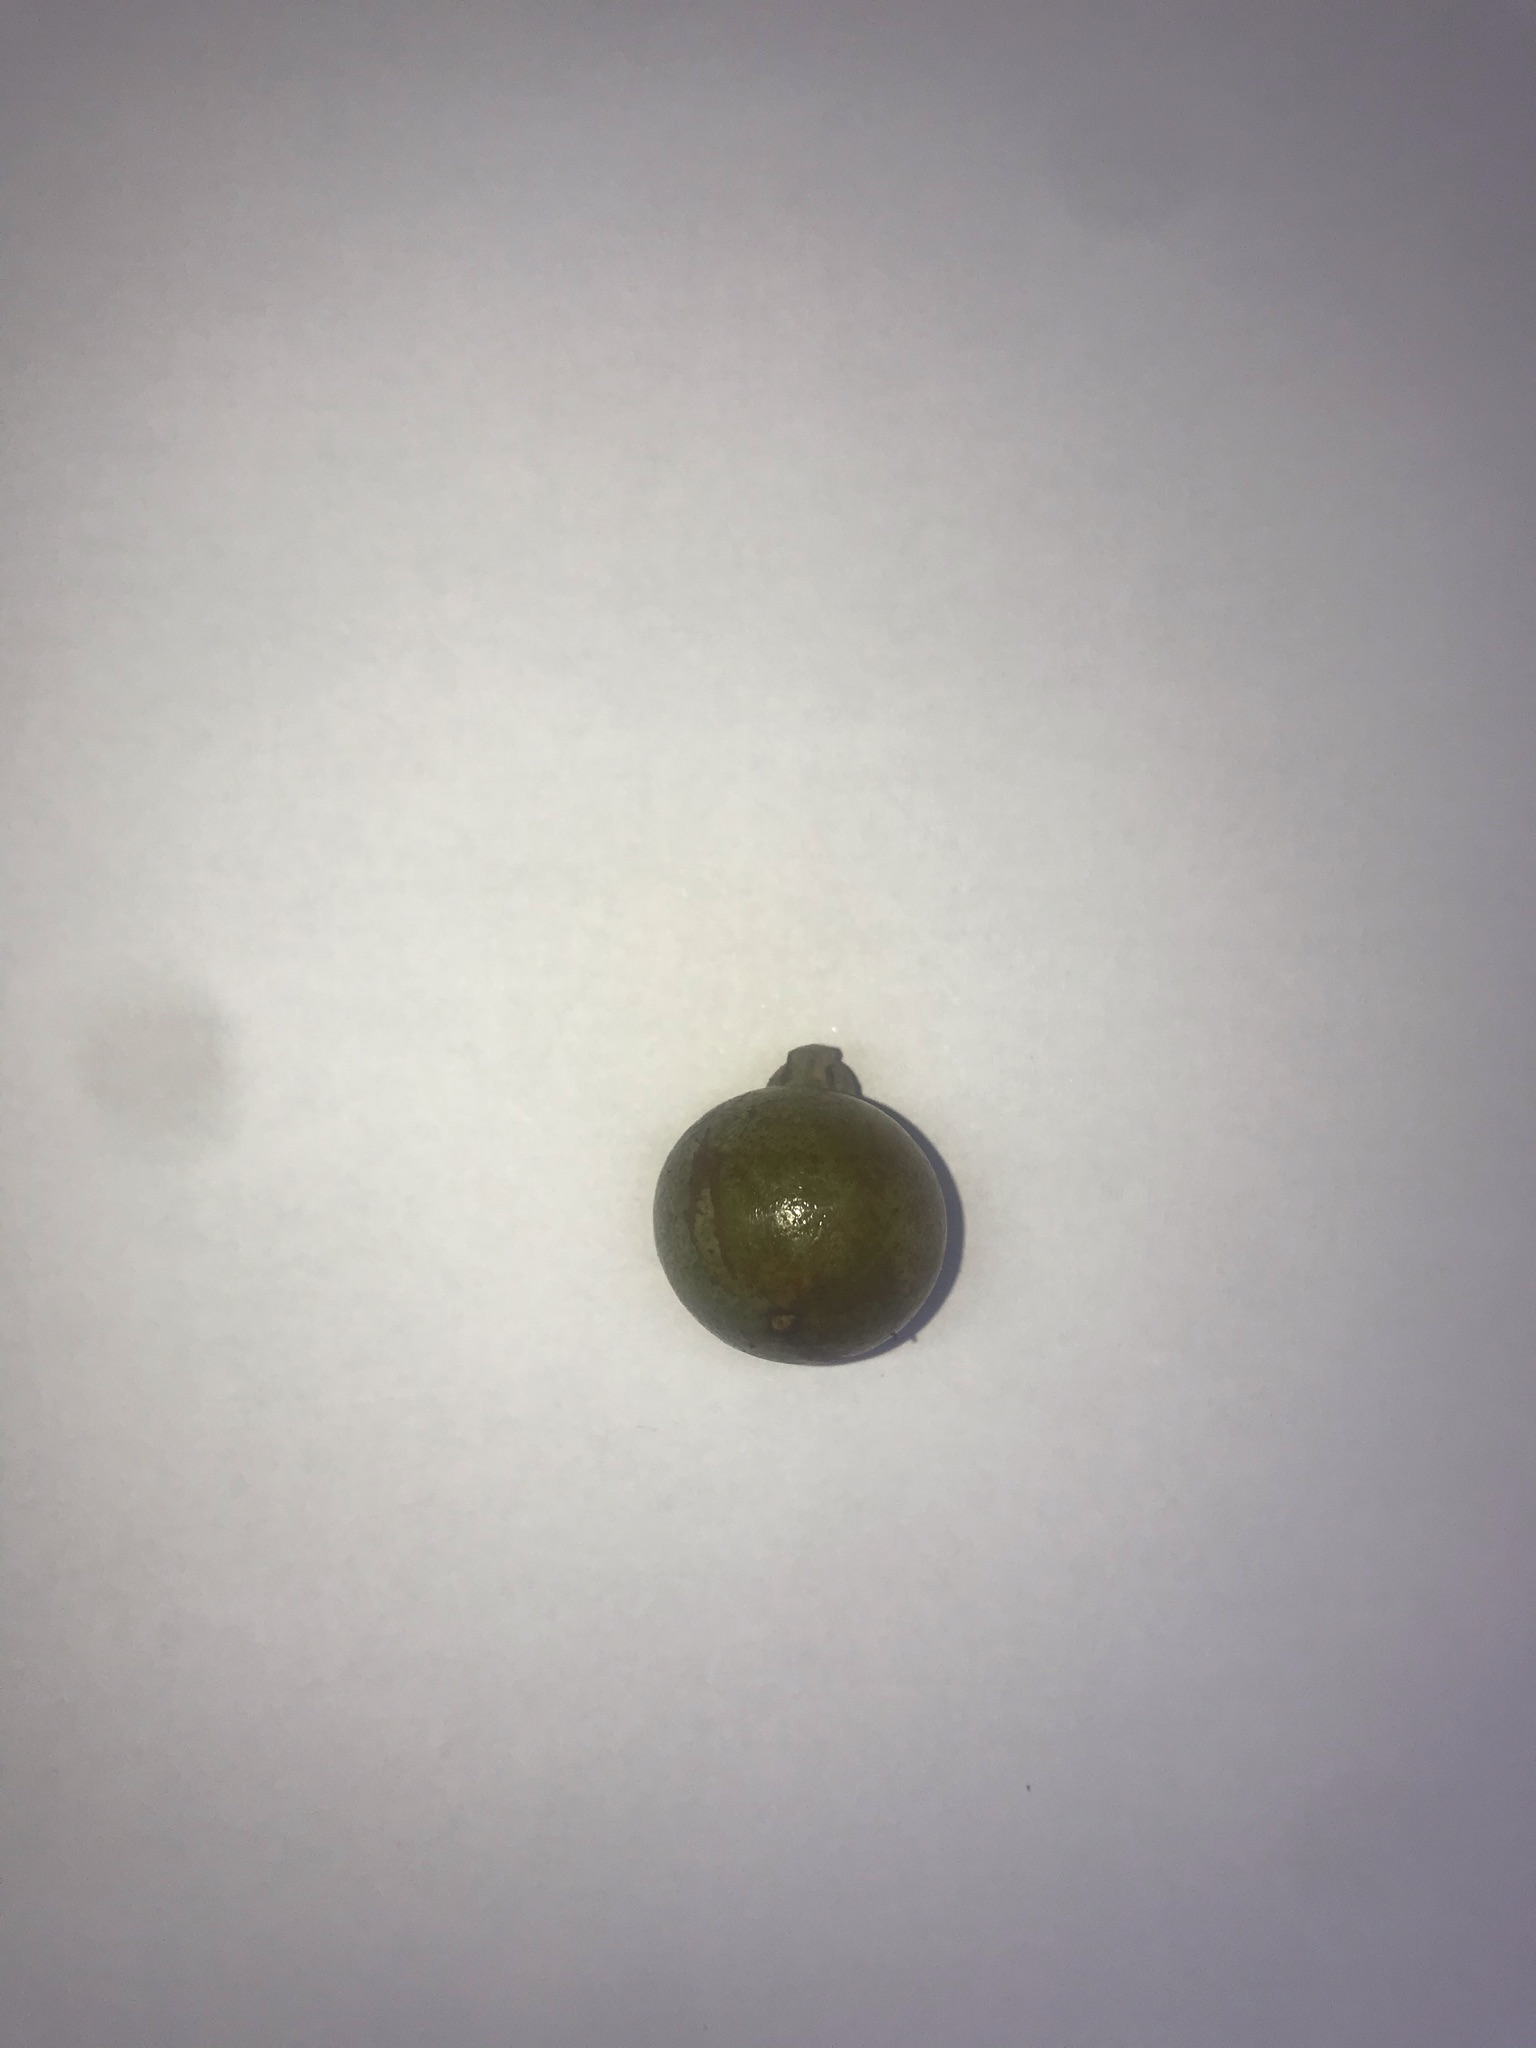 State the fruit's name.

gabiroba
